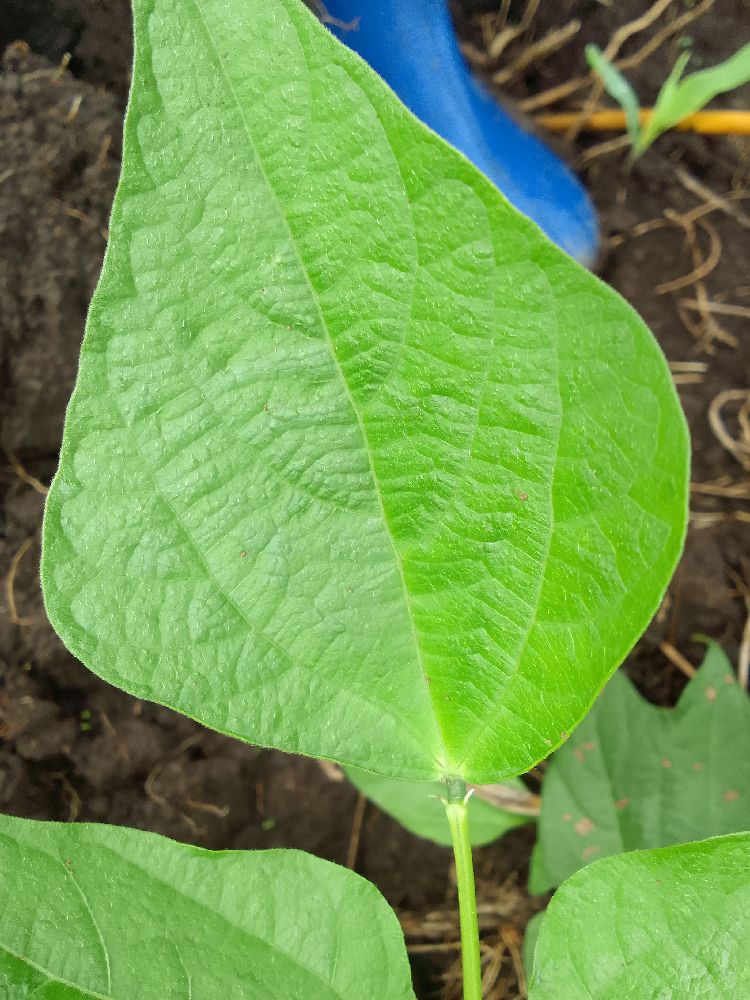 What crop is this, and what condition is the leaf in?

common bean, healthy
